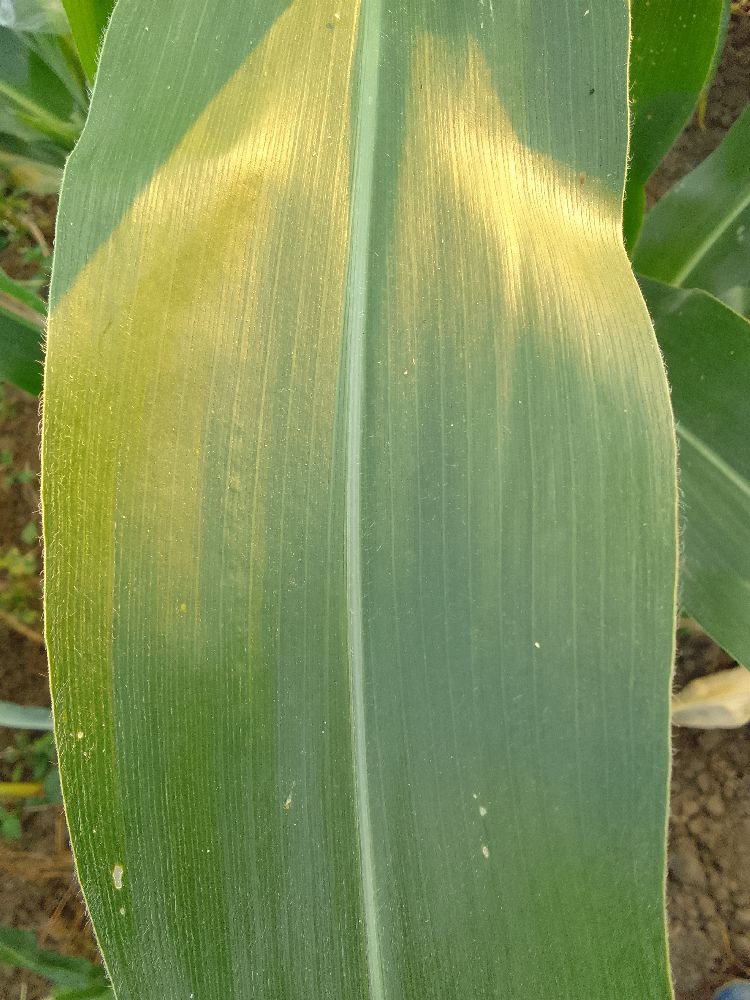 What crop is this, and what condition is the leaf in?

maize, healthy
